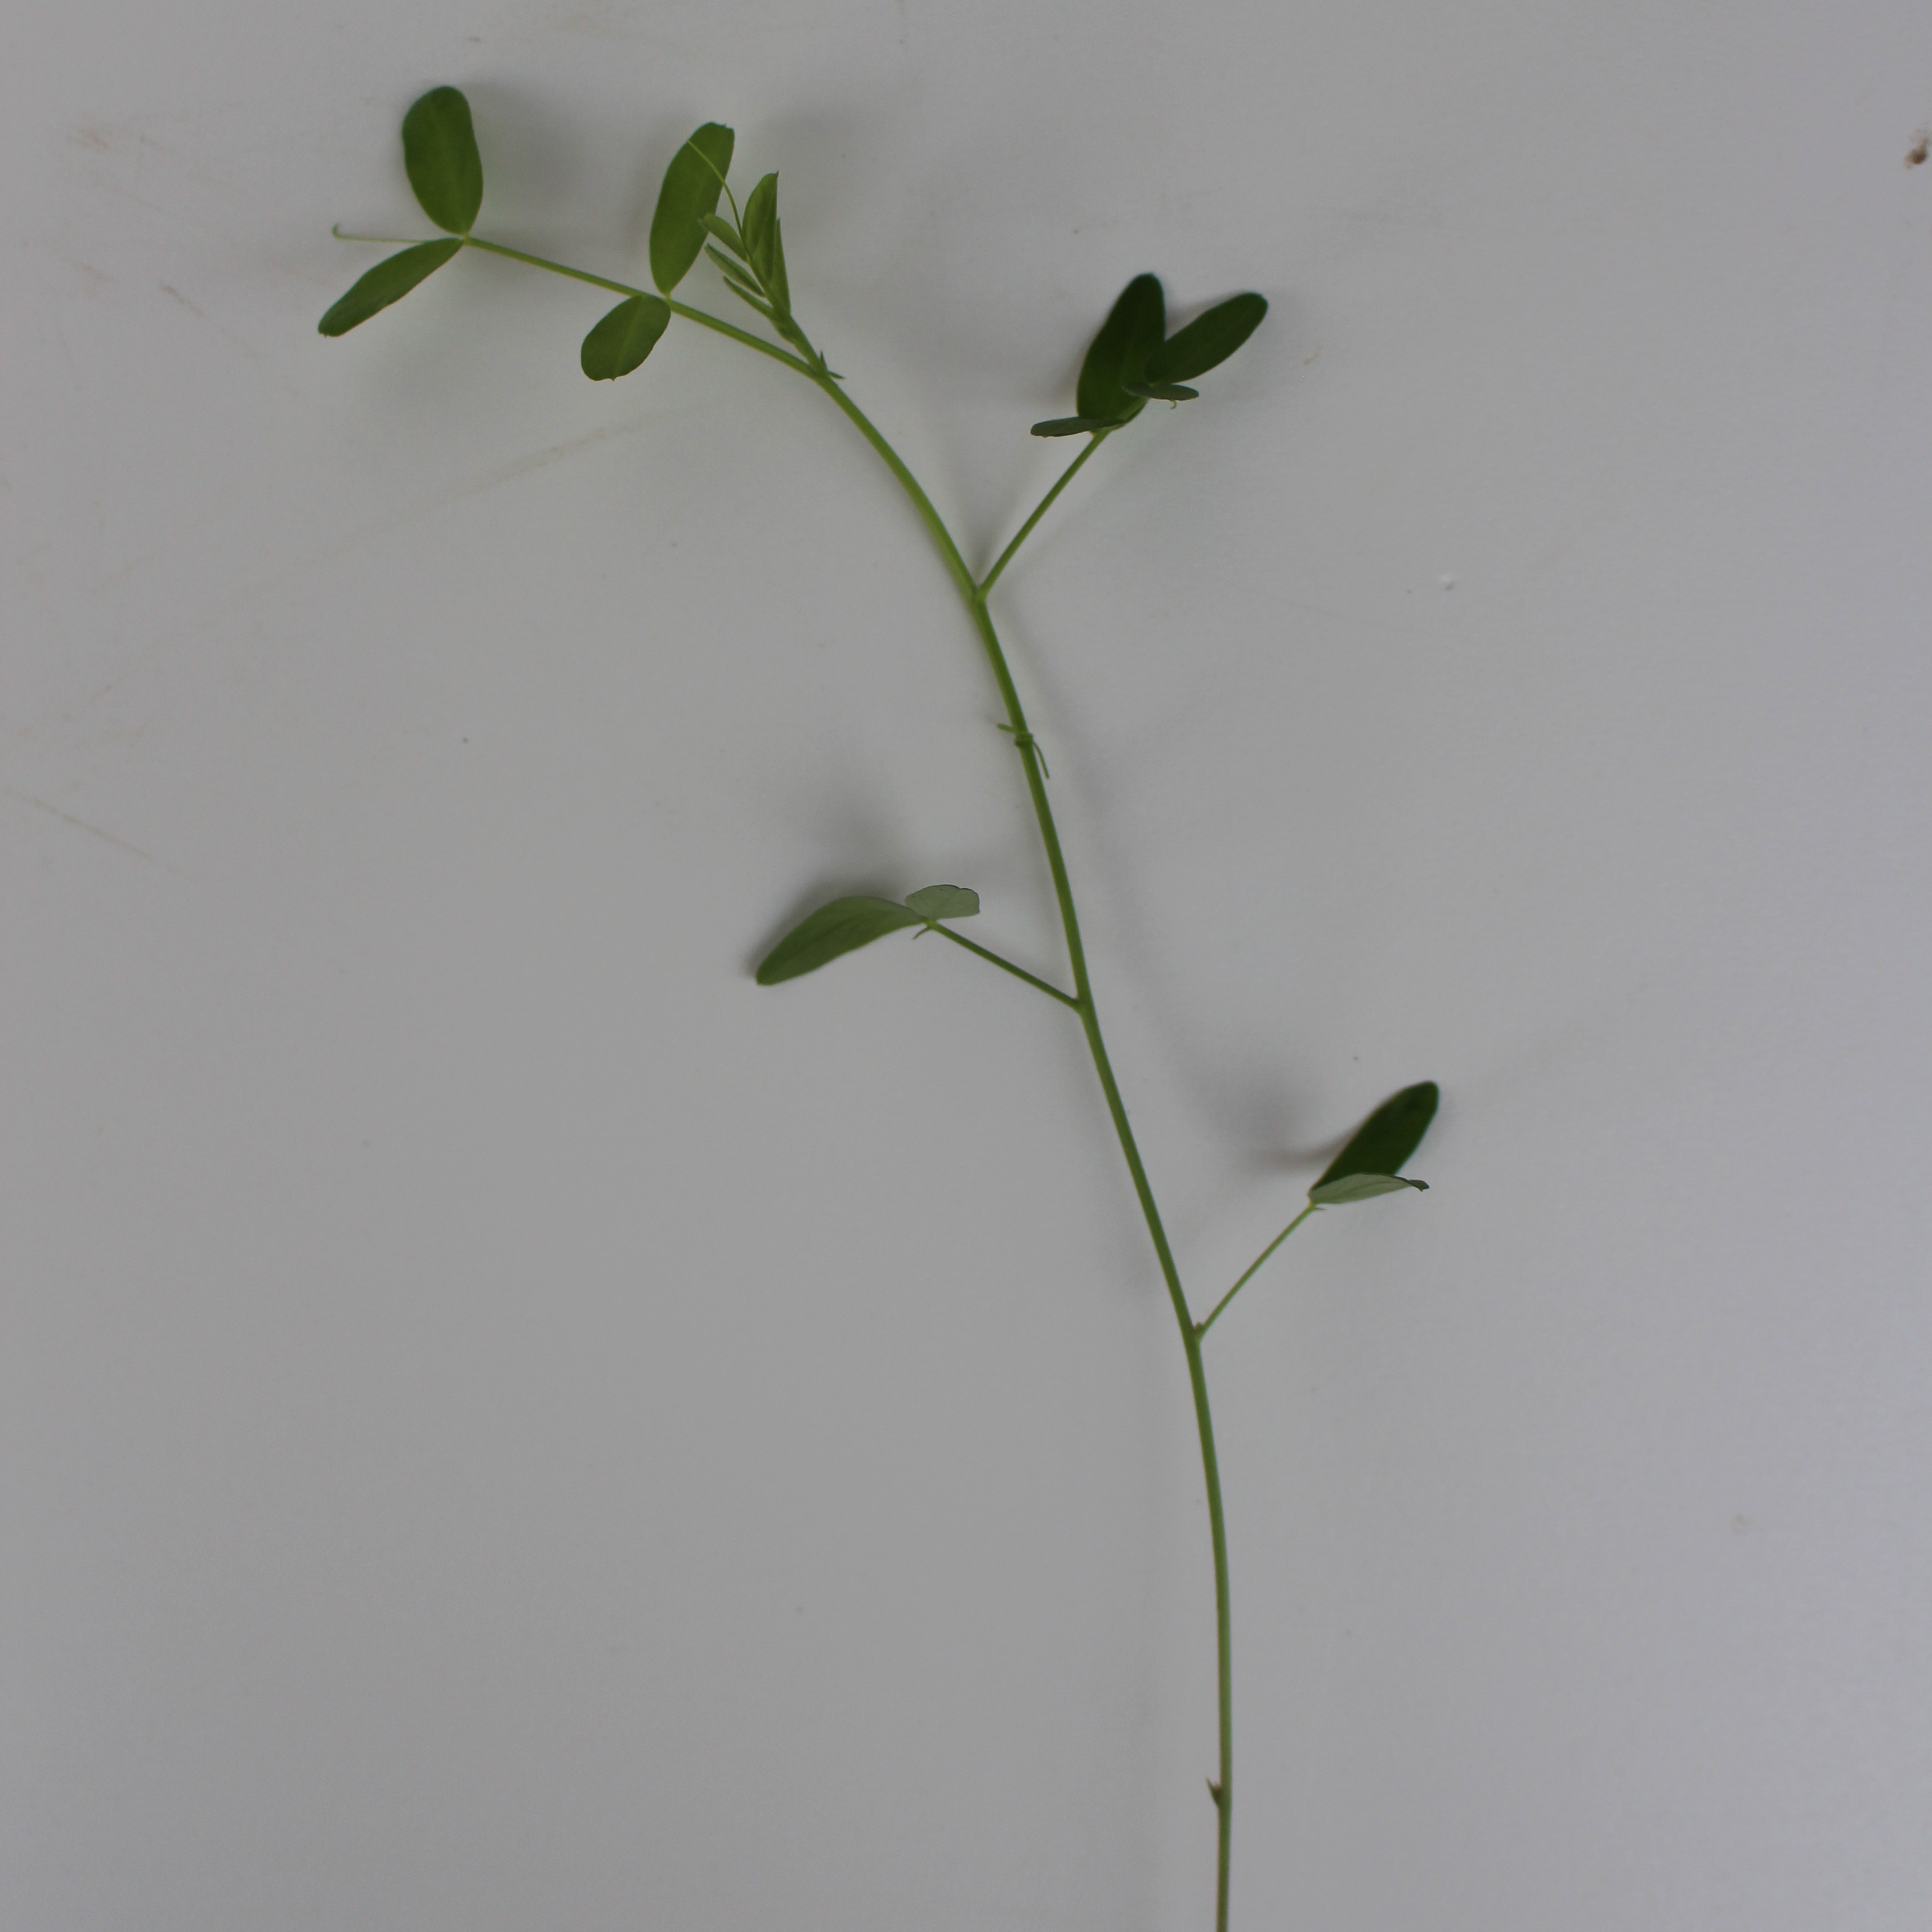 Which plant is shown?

Vicia sativa
